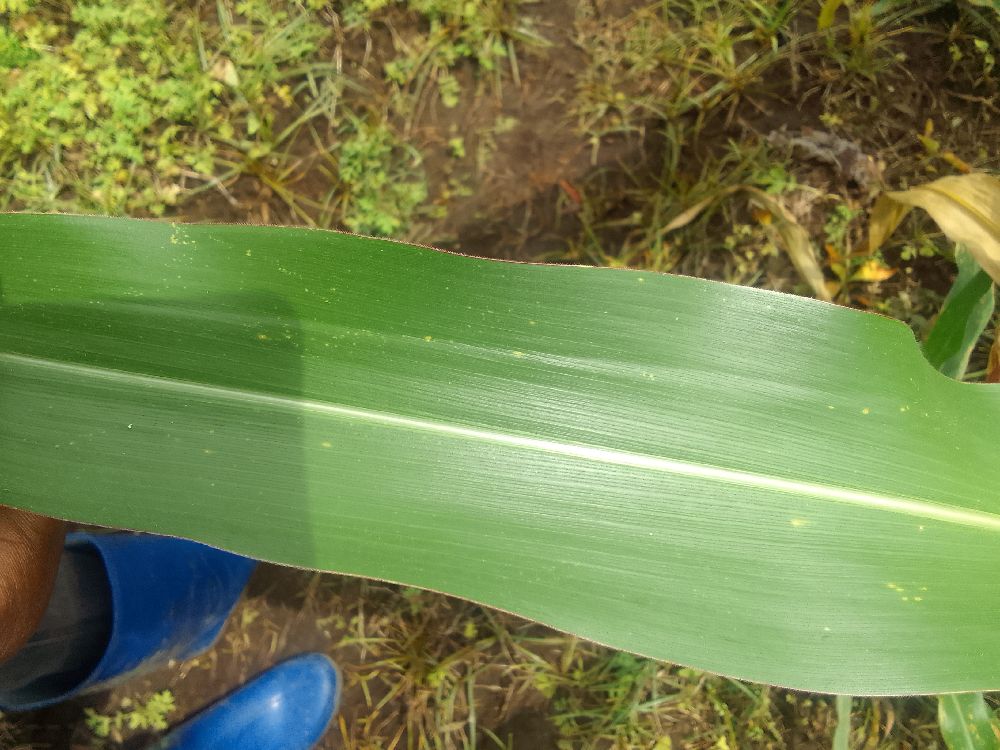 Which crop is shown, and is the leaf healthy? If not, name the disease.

maize, healthy
